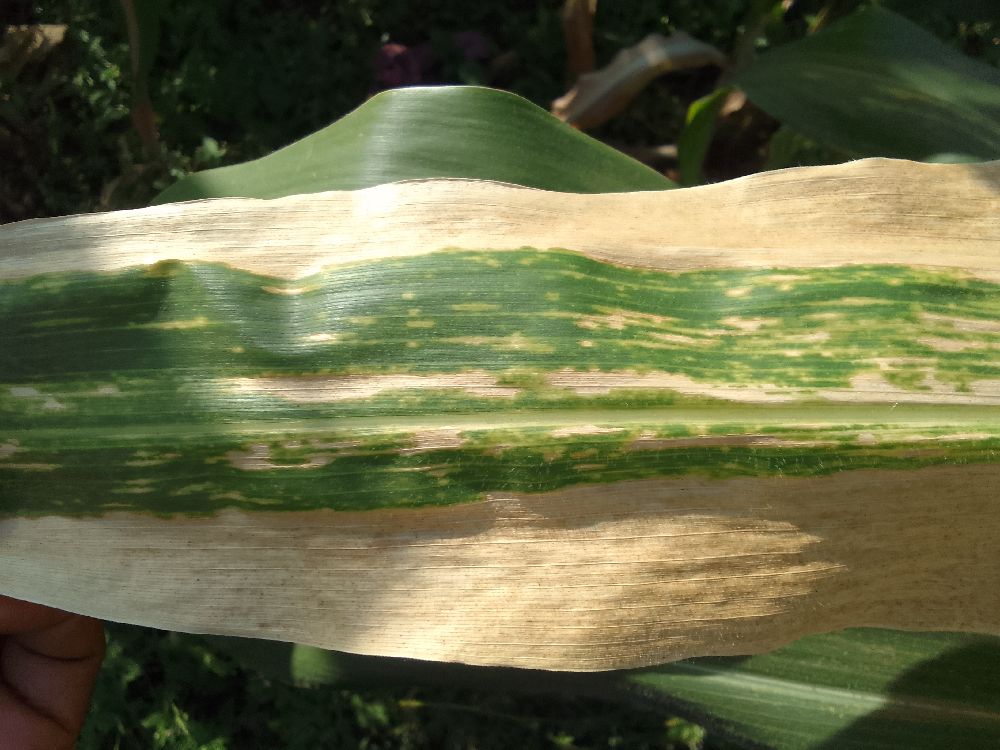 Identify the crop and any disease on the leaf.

maize, maize lethal necrosis
